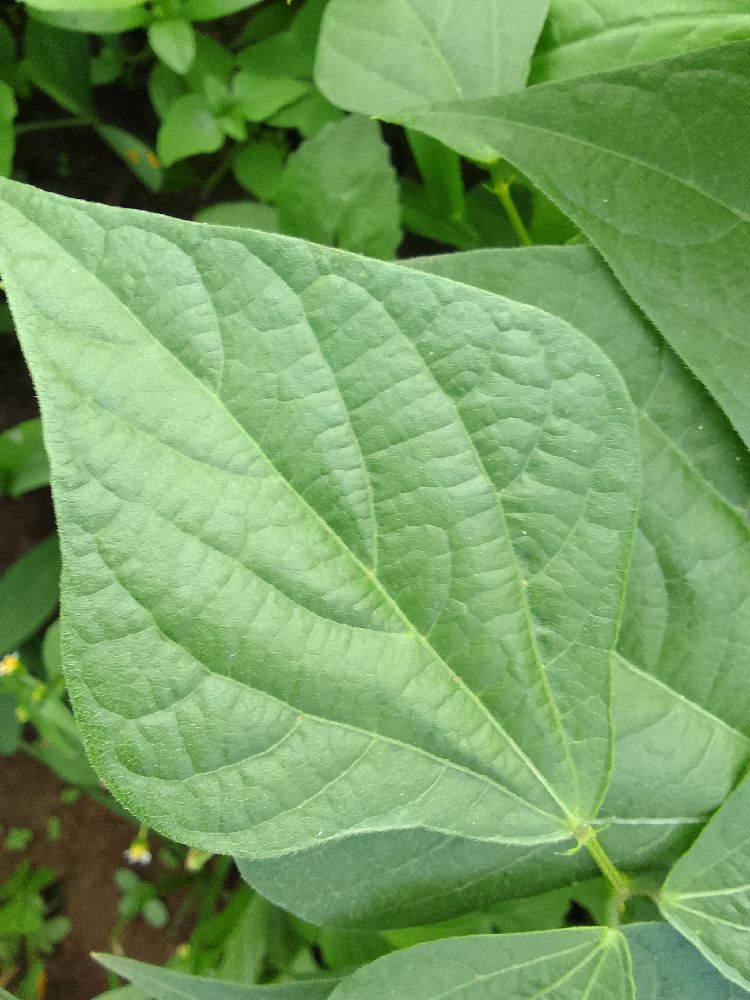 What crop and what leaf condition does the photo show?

common bean, healthy
